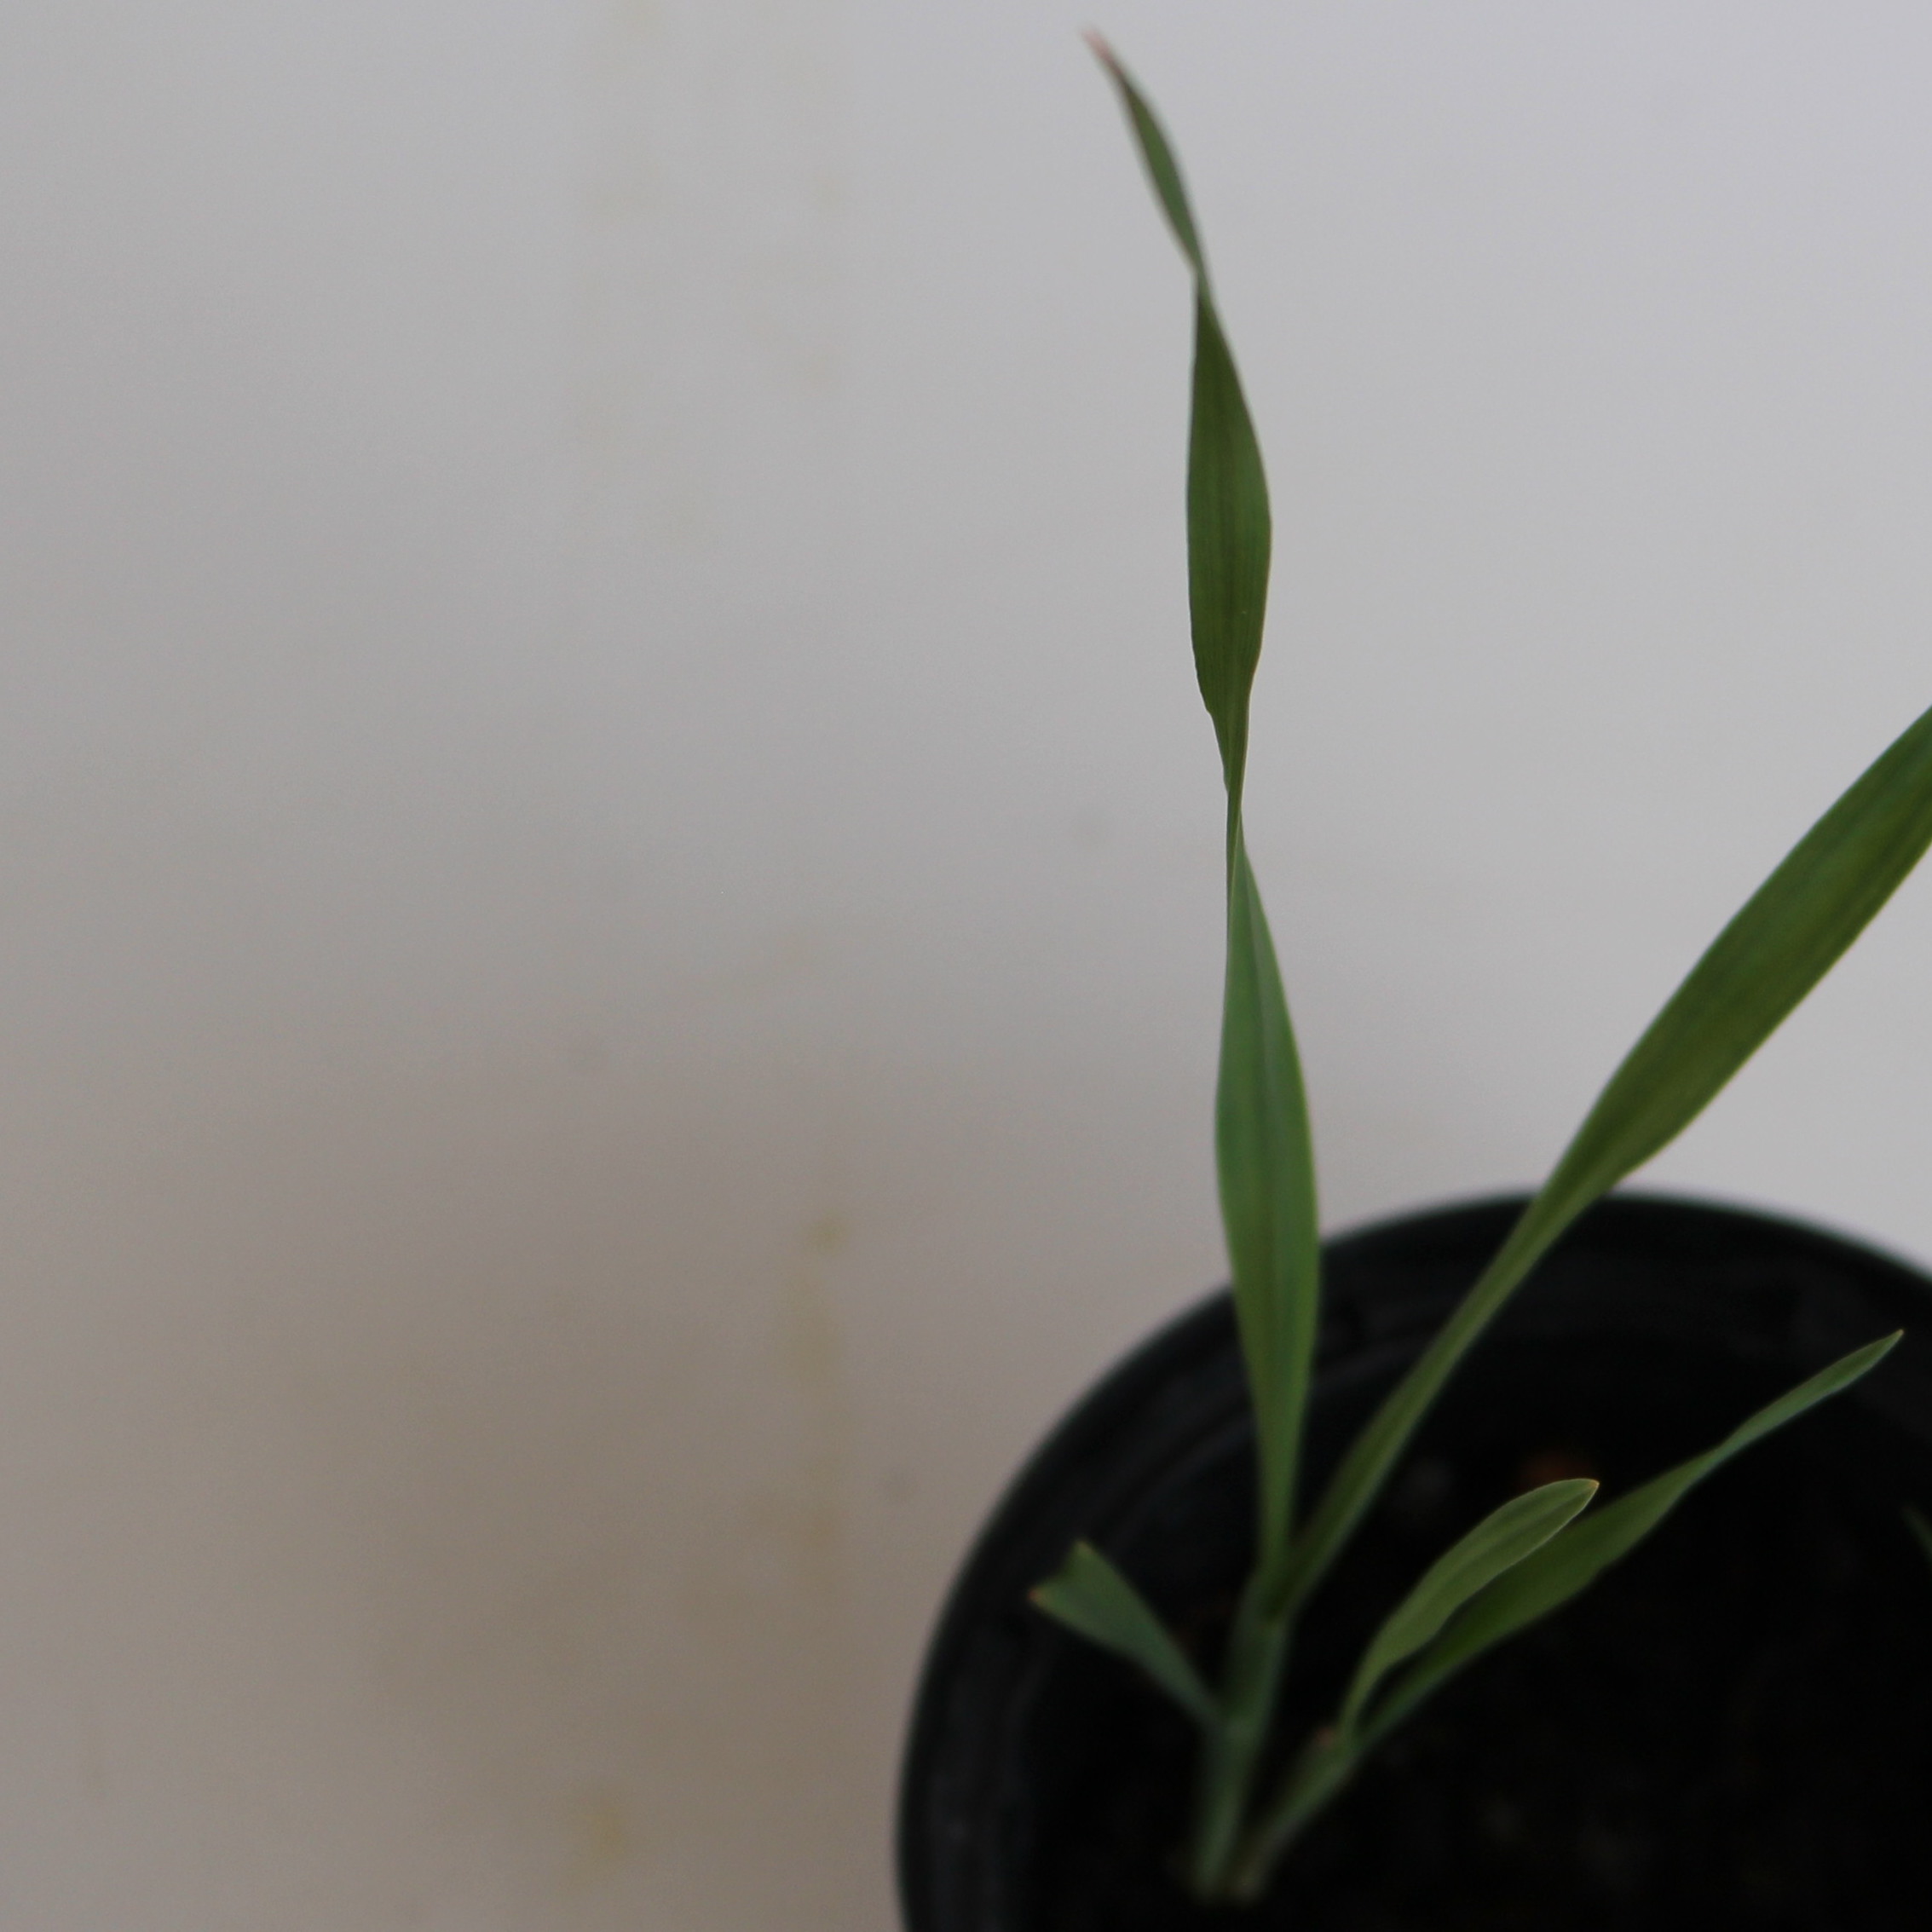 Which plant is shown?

Avena sterilis
